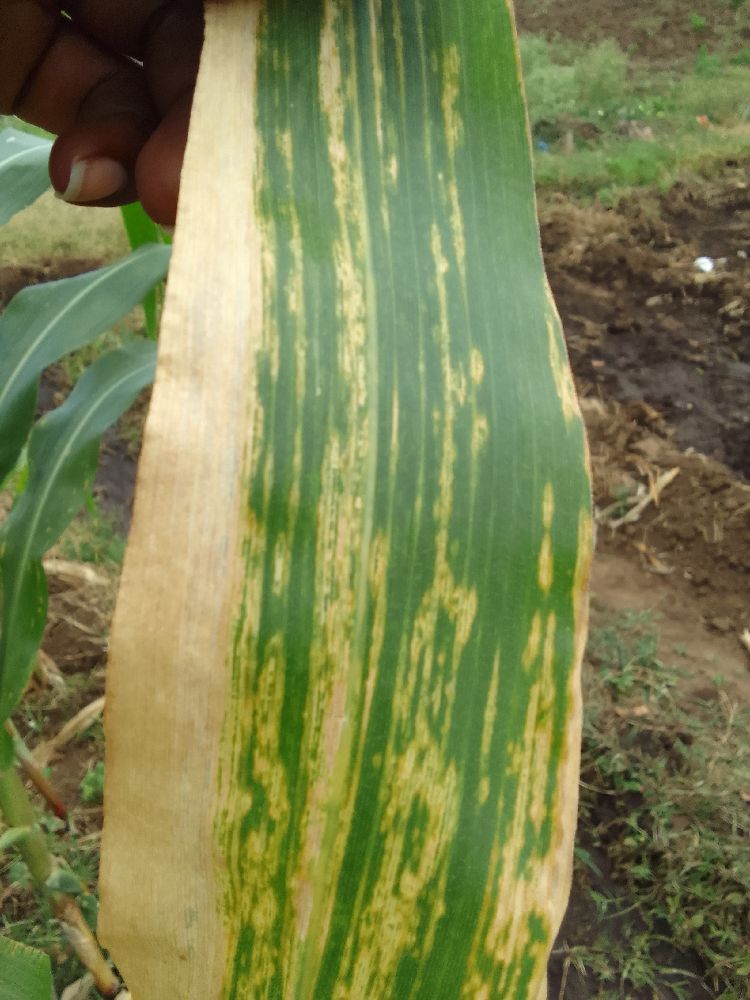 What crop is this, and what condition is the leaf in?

maize, maize lethal necrosis
